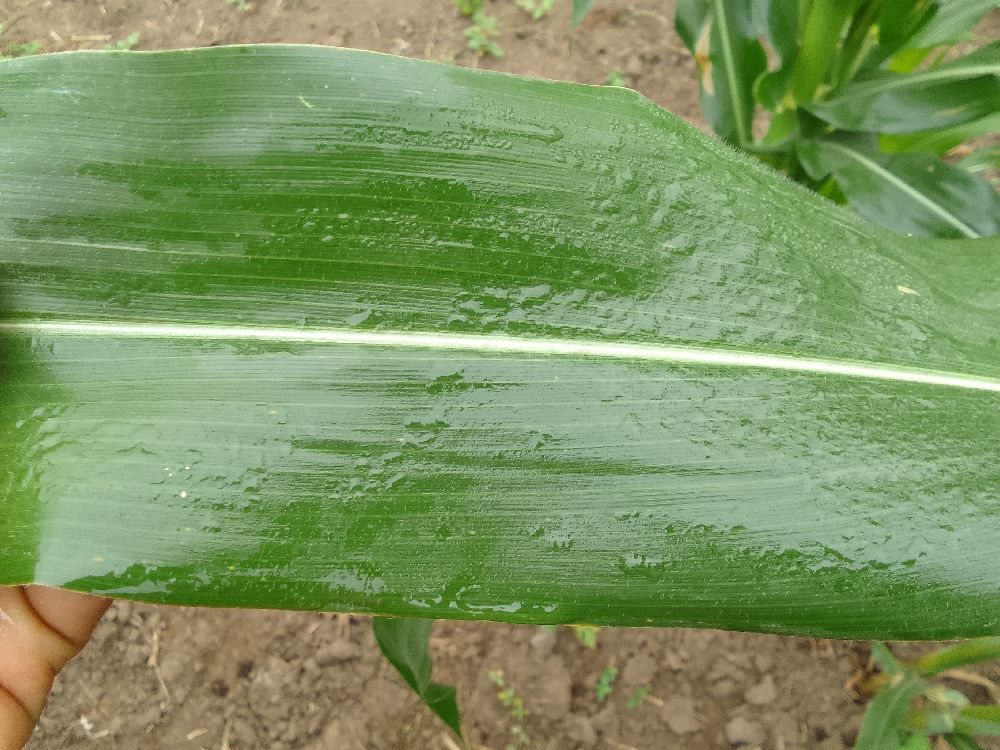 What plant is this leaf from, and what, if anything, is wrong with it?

maize, healthy
